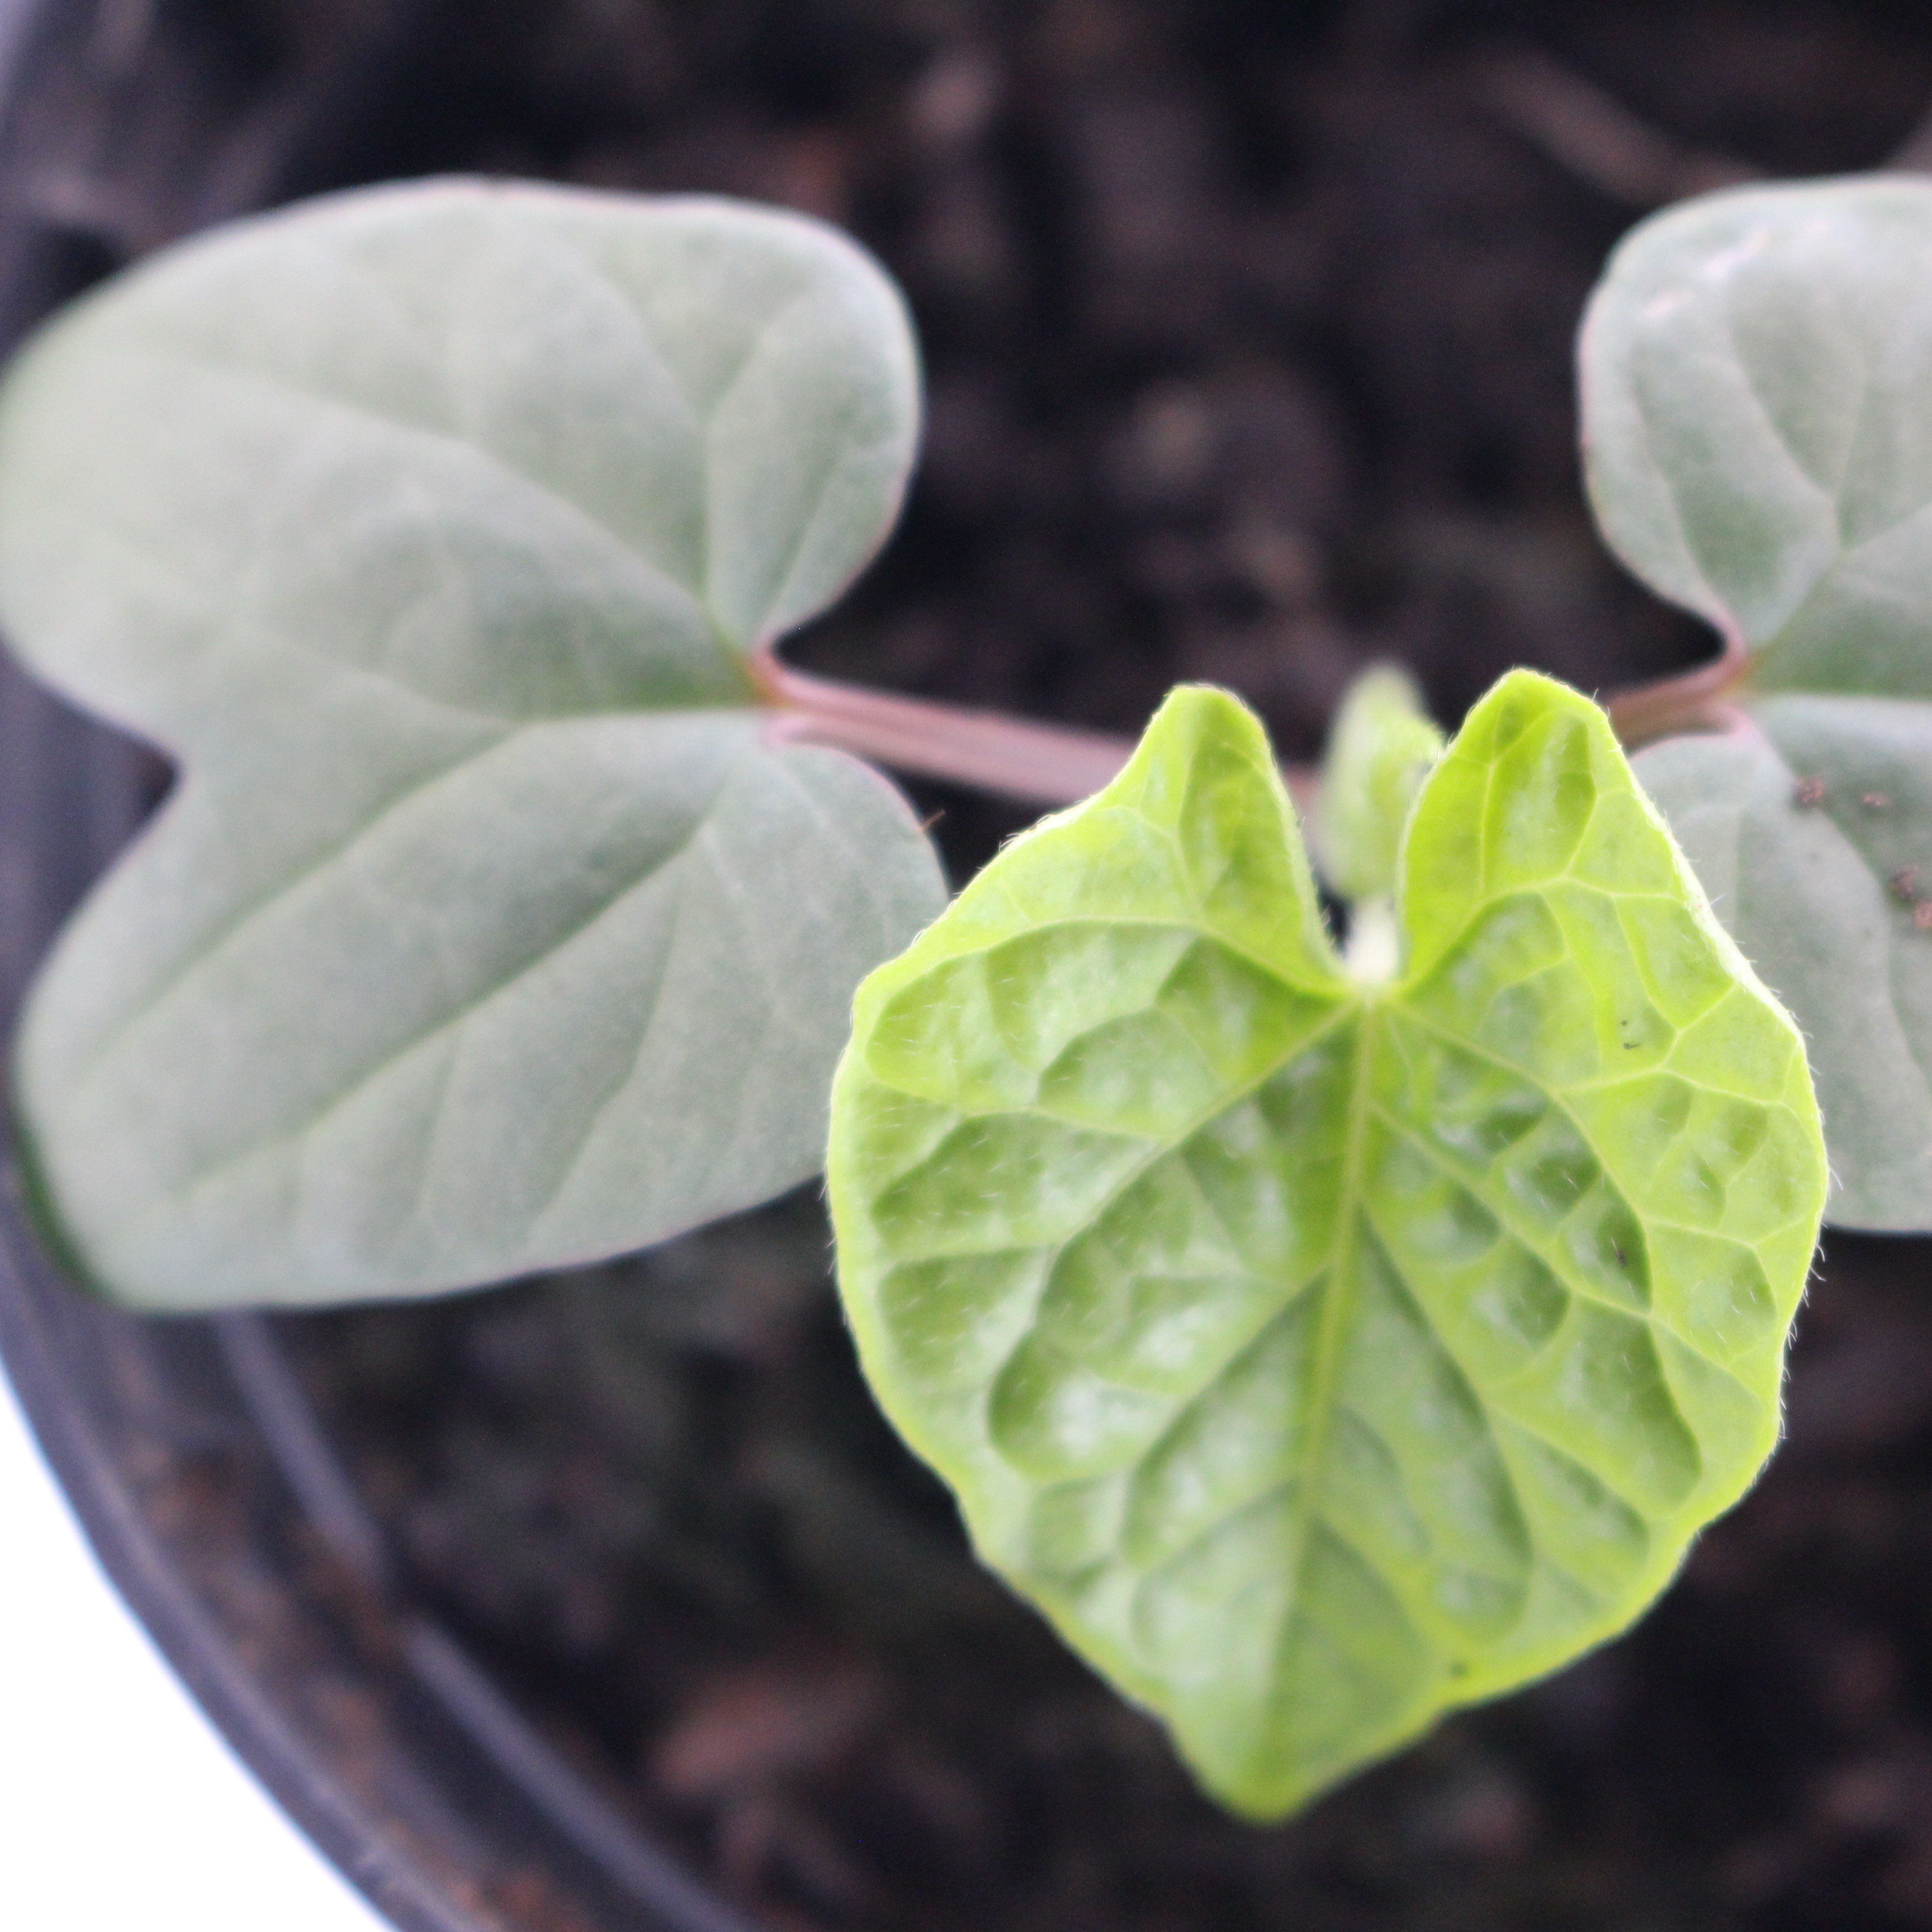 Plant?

Convolvulus arvensis
